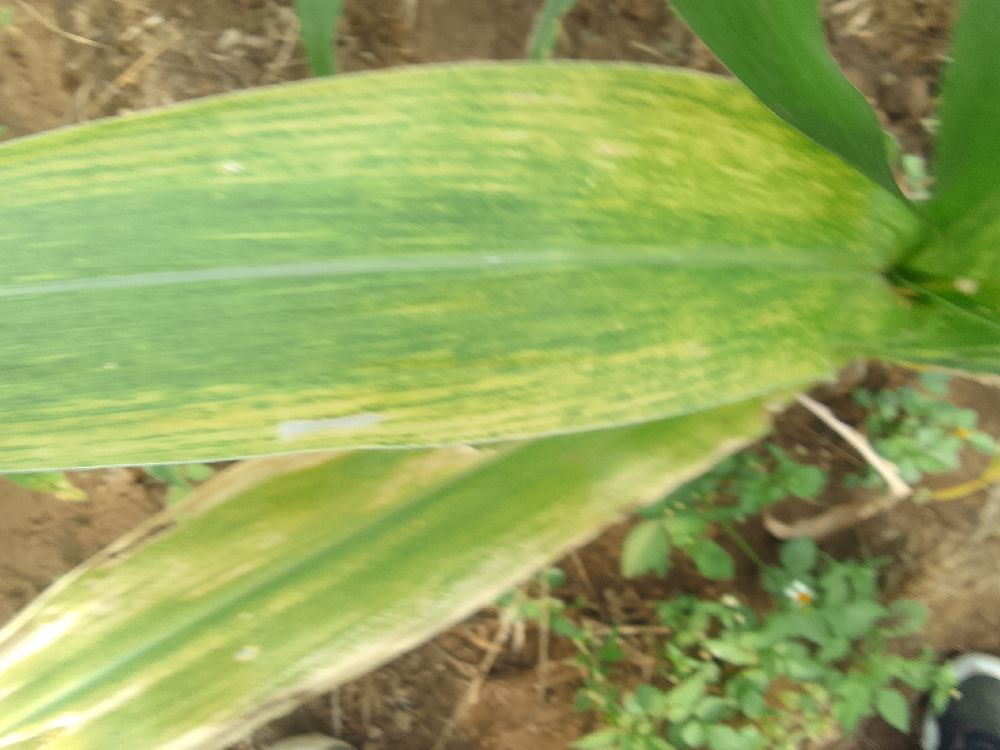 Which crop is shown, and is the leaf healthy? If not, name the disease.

maize, maize lethal necrosis
